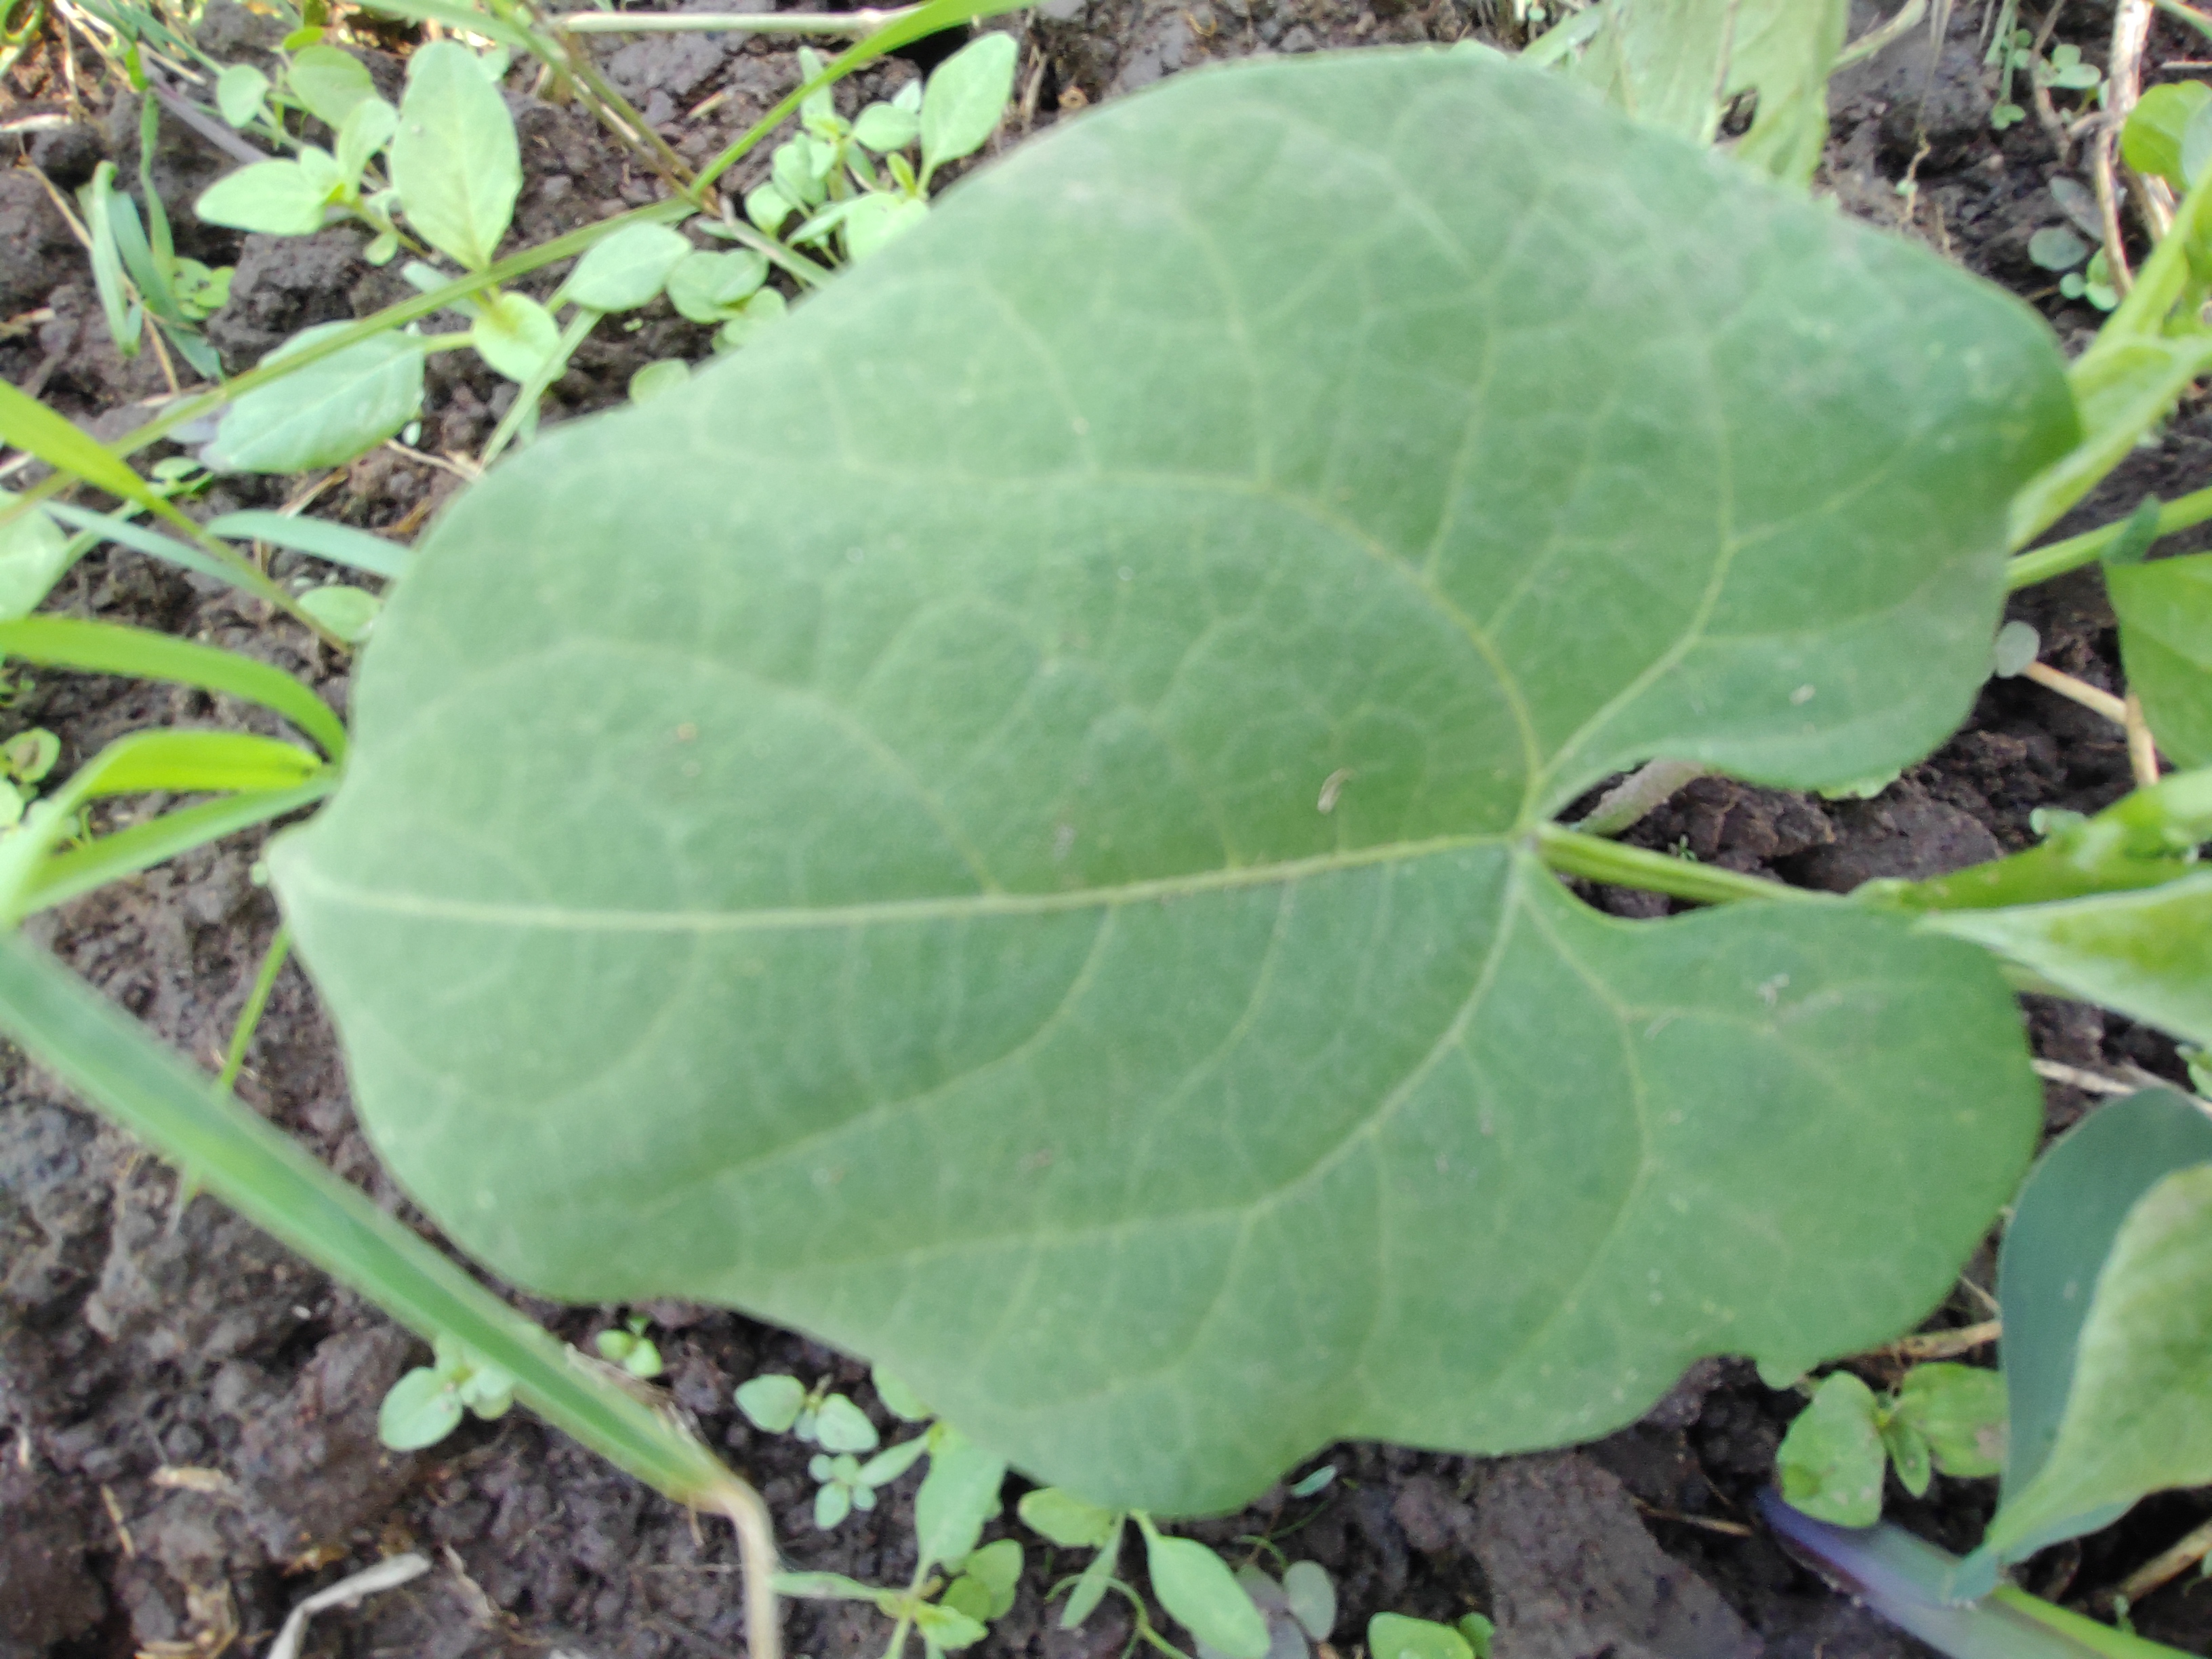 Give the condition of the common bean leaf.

healthy
